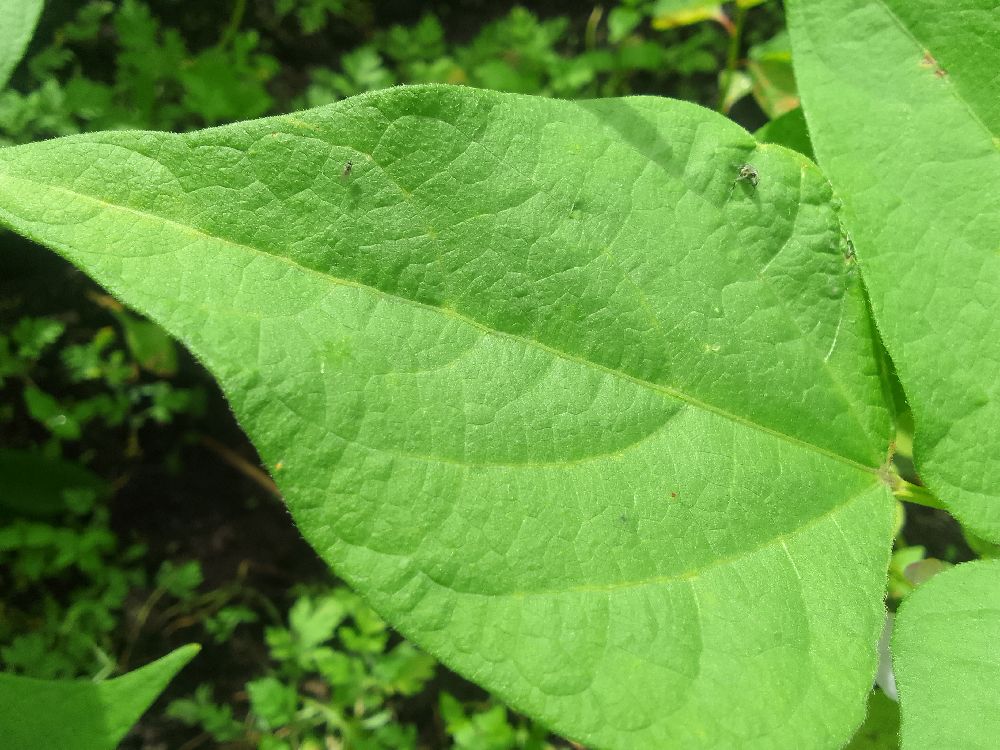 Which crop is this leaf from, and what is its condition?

common bean, healthy
